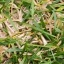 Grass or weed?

grass
